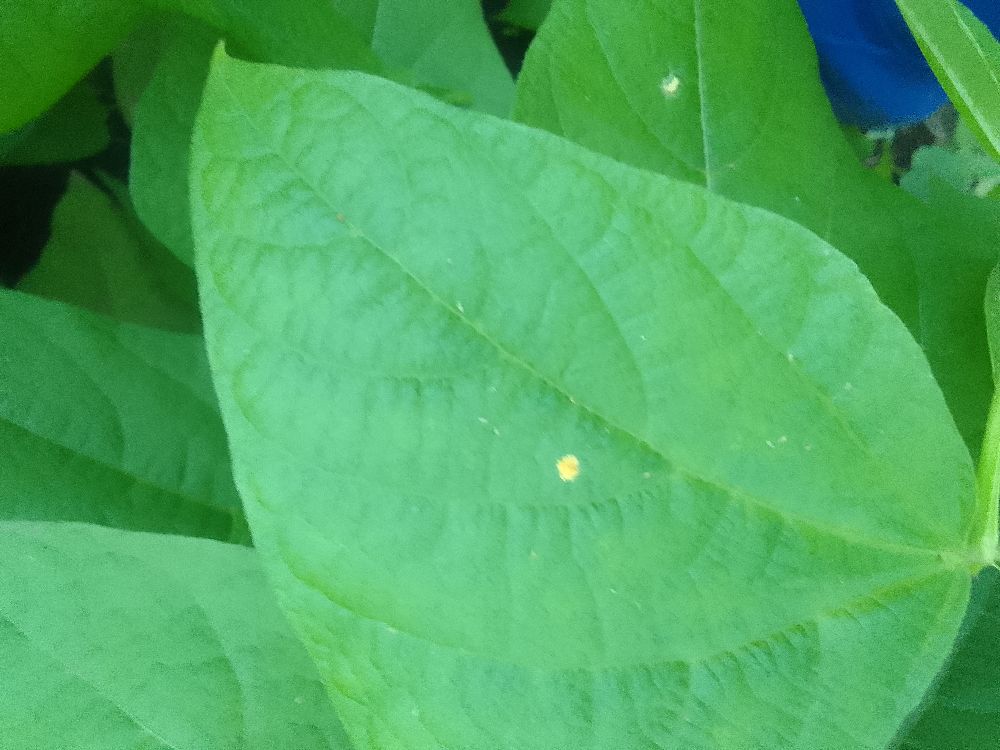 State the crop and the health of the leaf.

common bean, healthy
